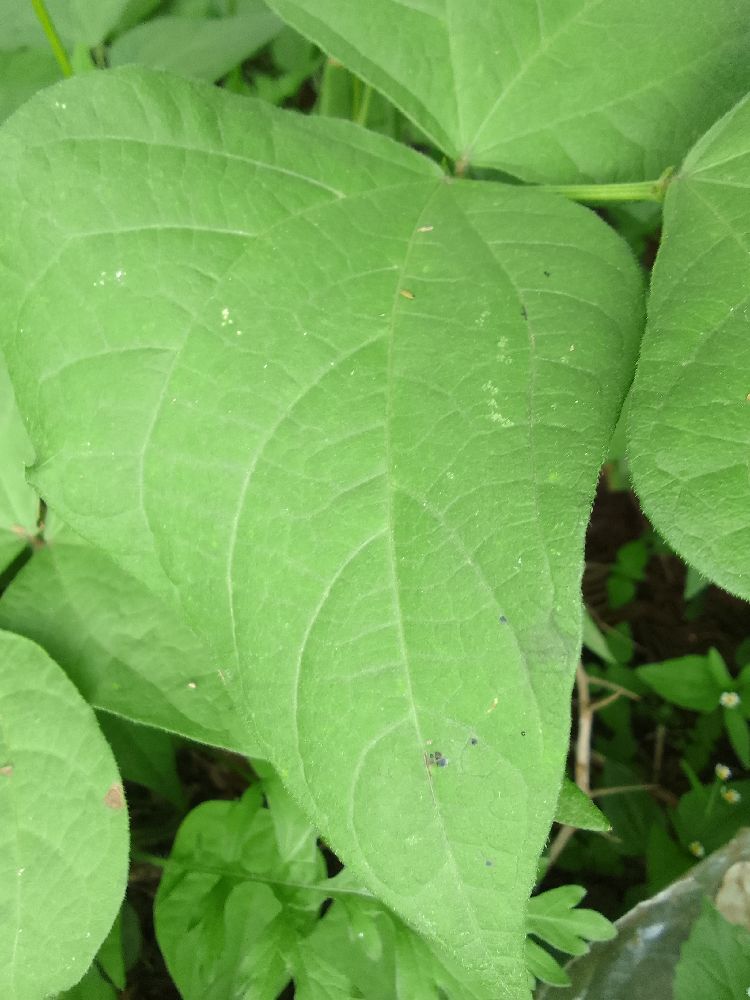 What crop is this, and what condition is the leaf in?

common bean, healthy
